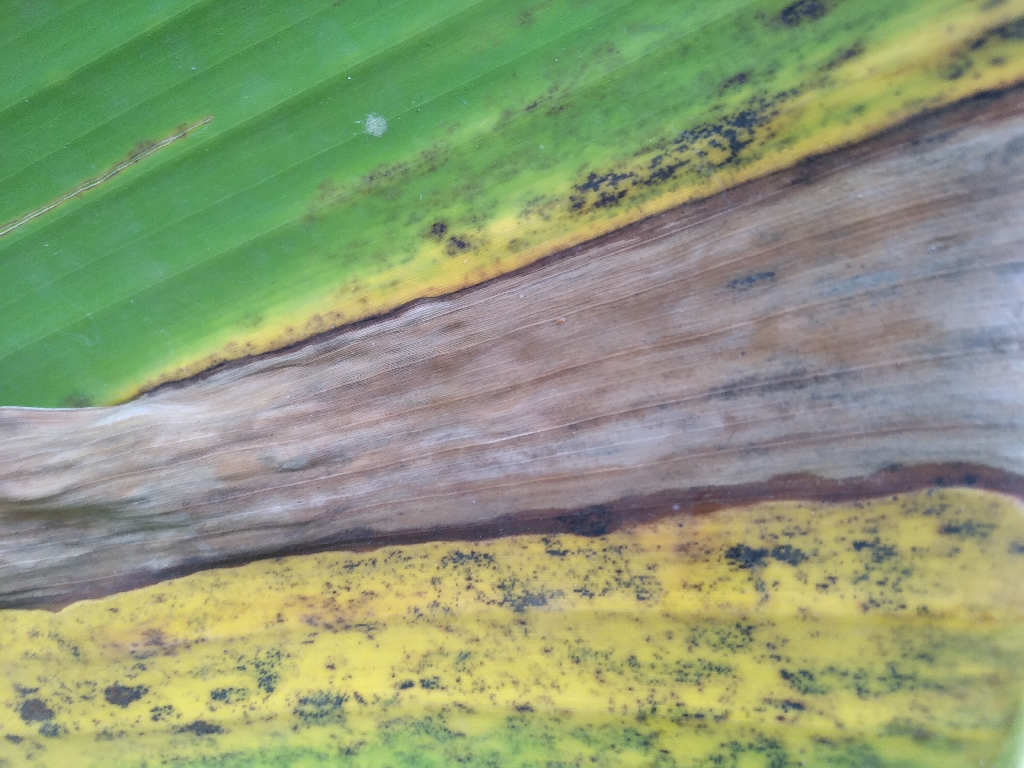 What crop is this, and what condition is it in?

banana, black sigatoka
